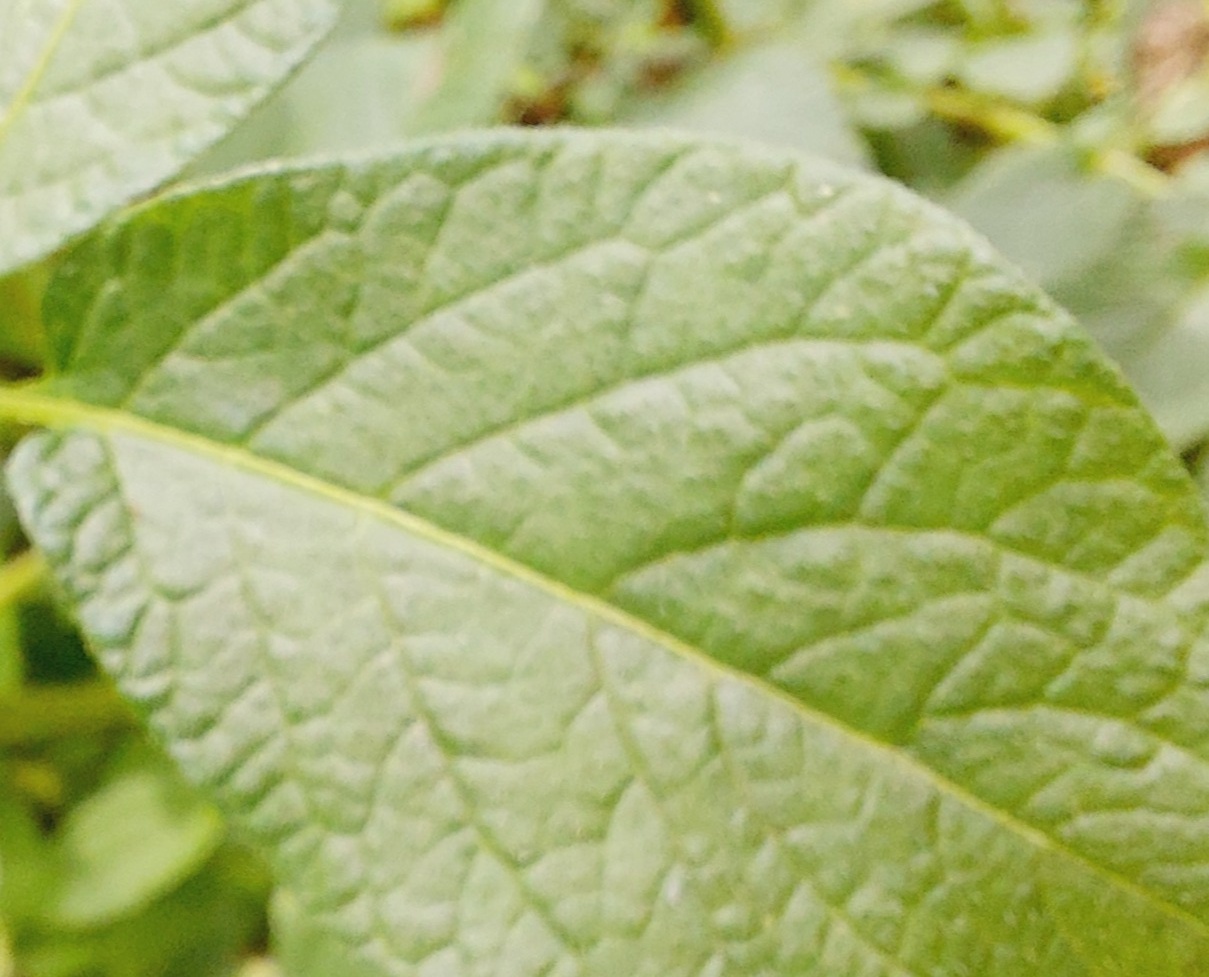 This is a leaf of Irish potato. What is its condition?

healthy
